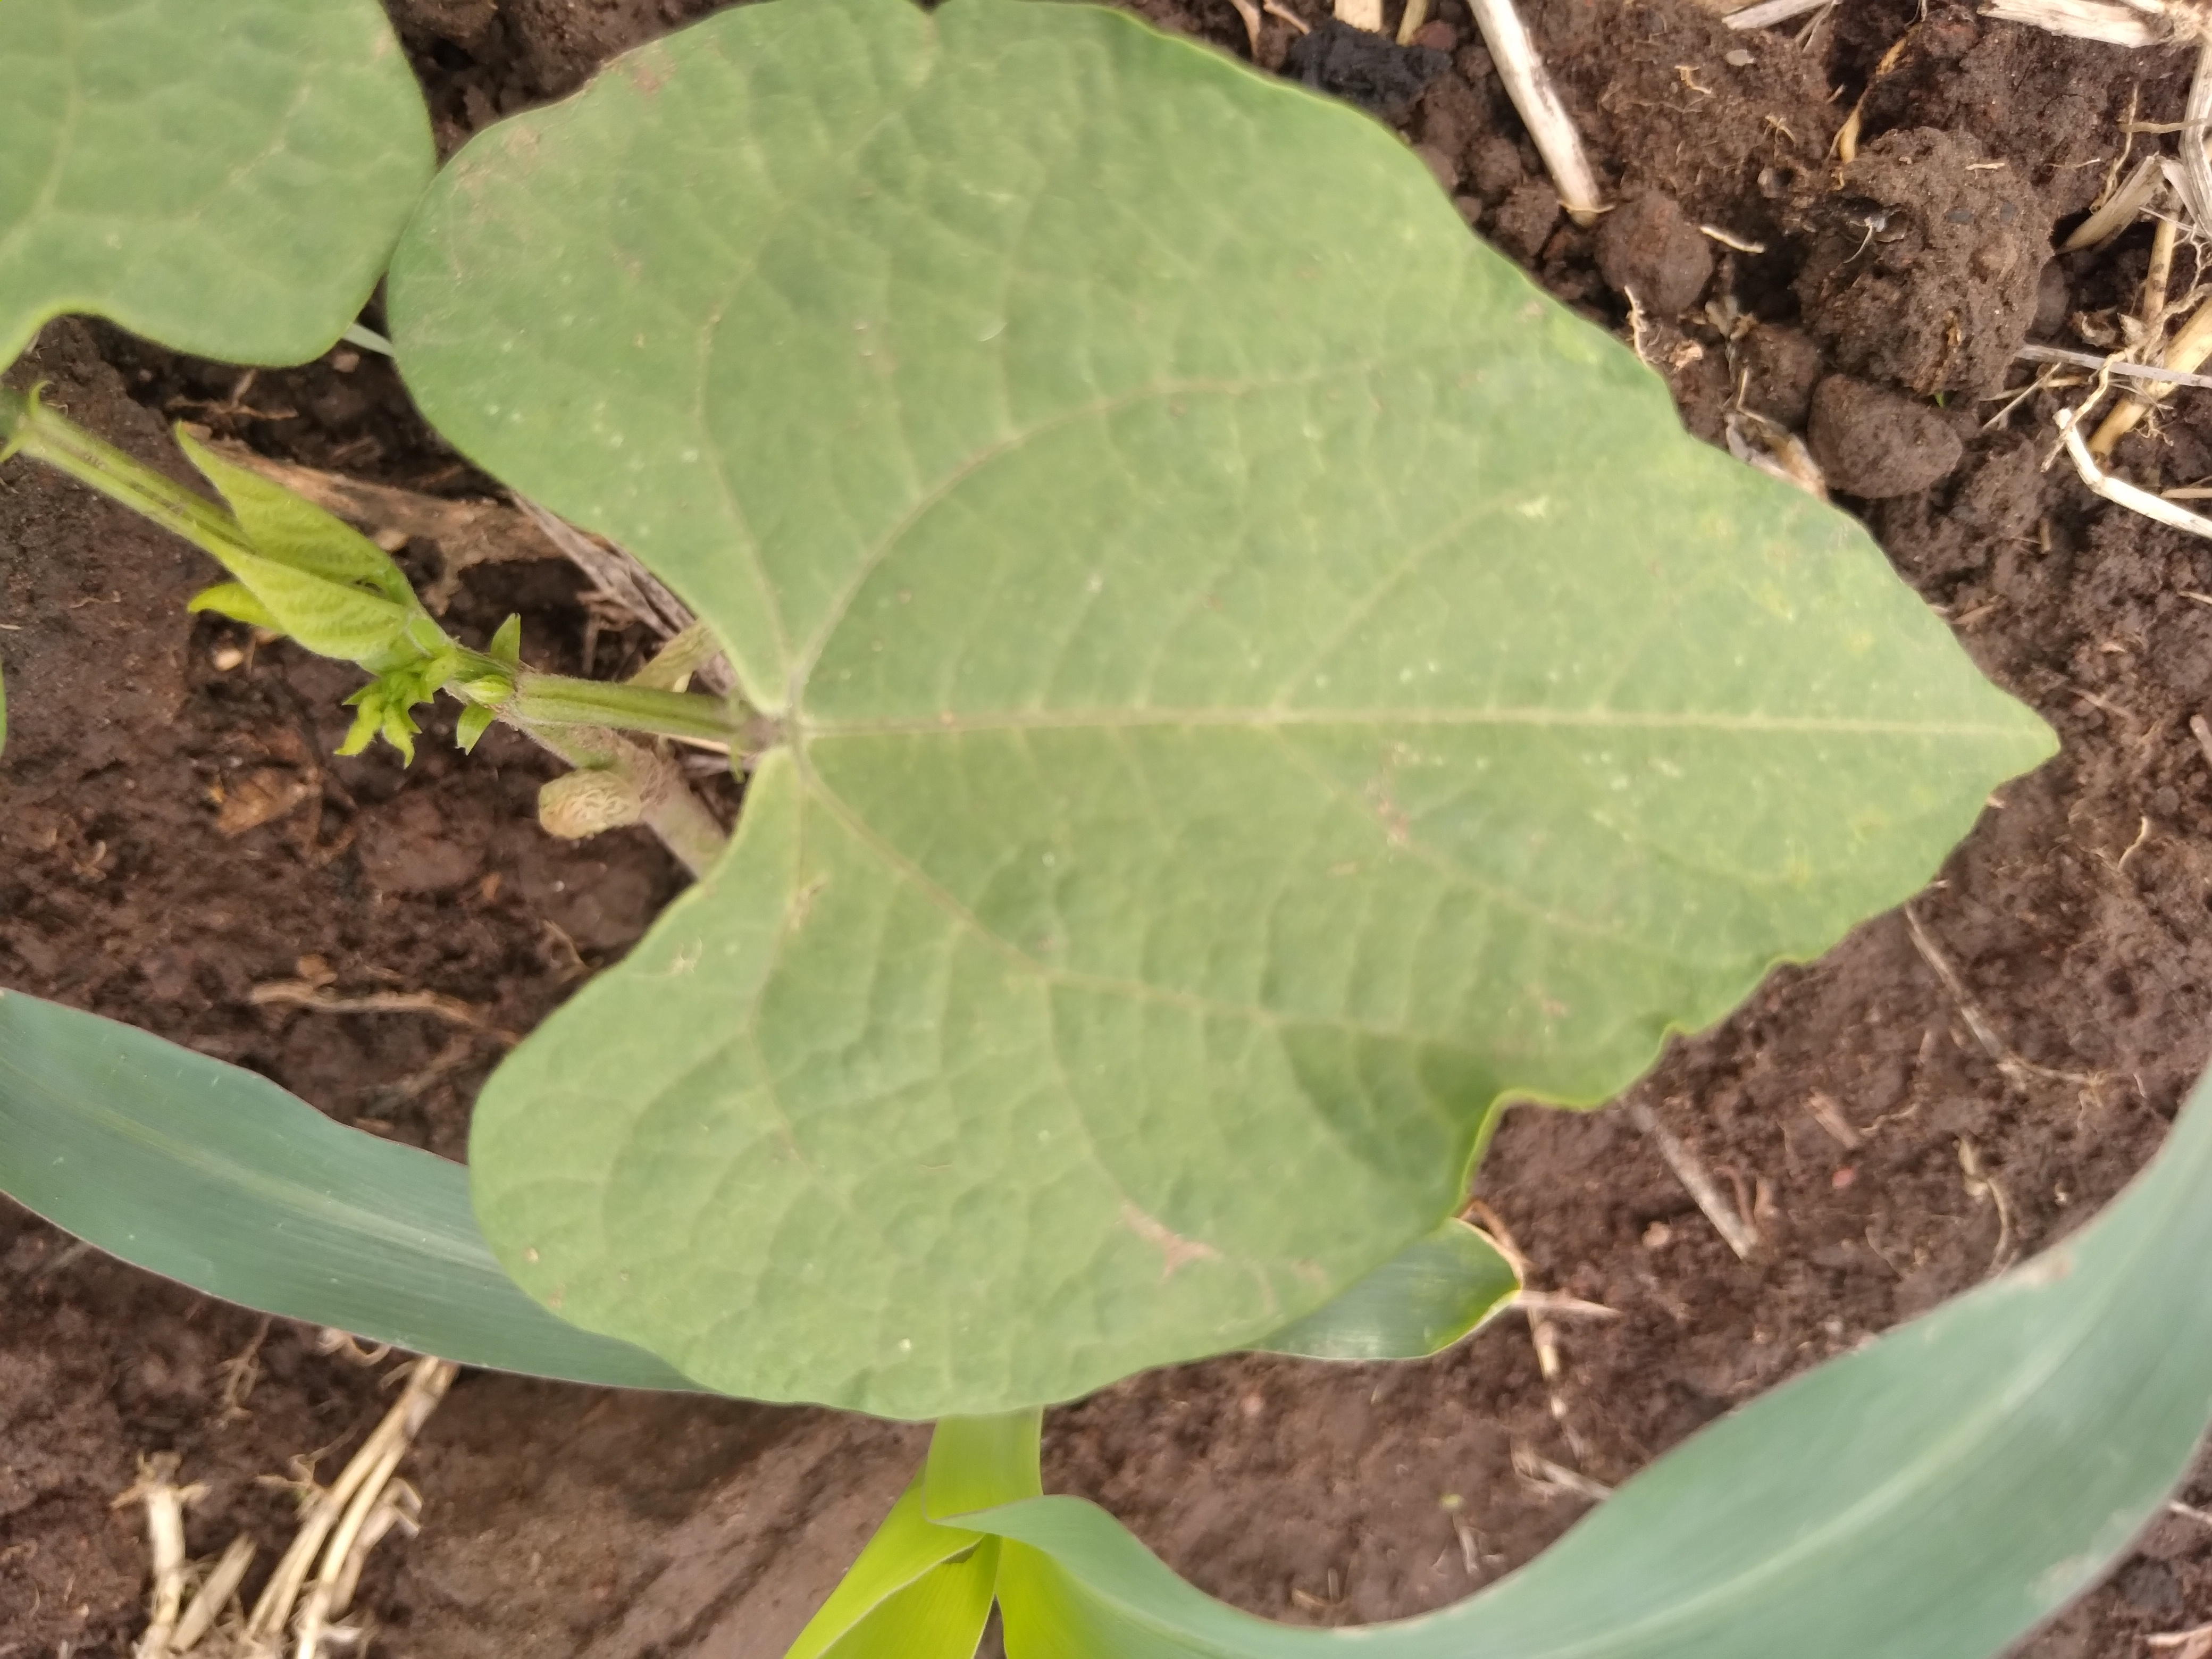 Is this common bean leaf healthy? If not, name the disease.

healthy
